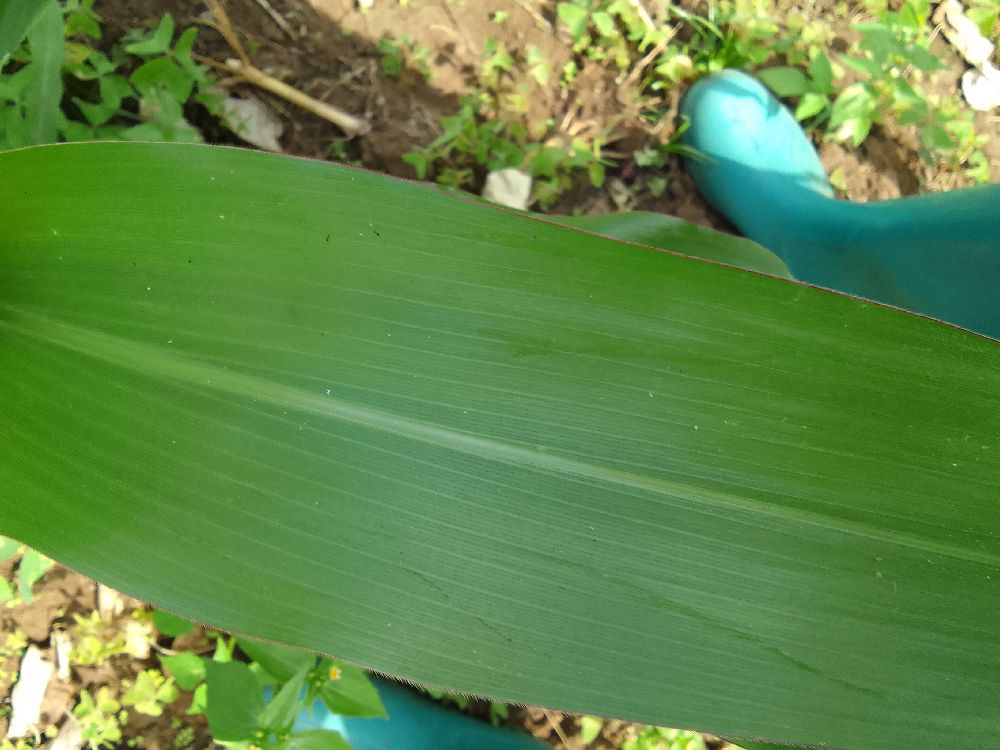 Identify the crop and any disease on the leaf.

maize, healthy
